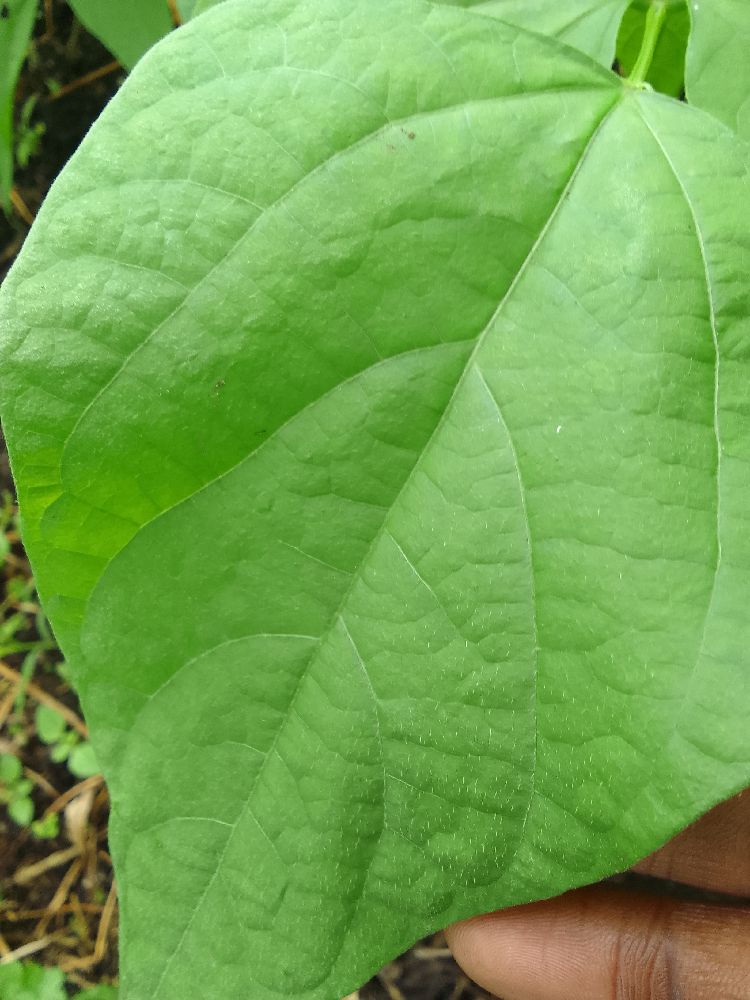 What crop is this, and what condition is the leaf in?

common bean, healthy
